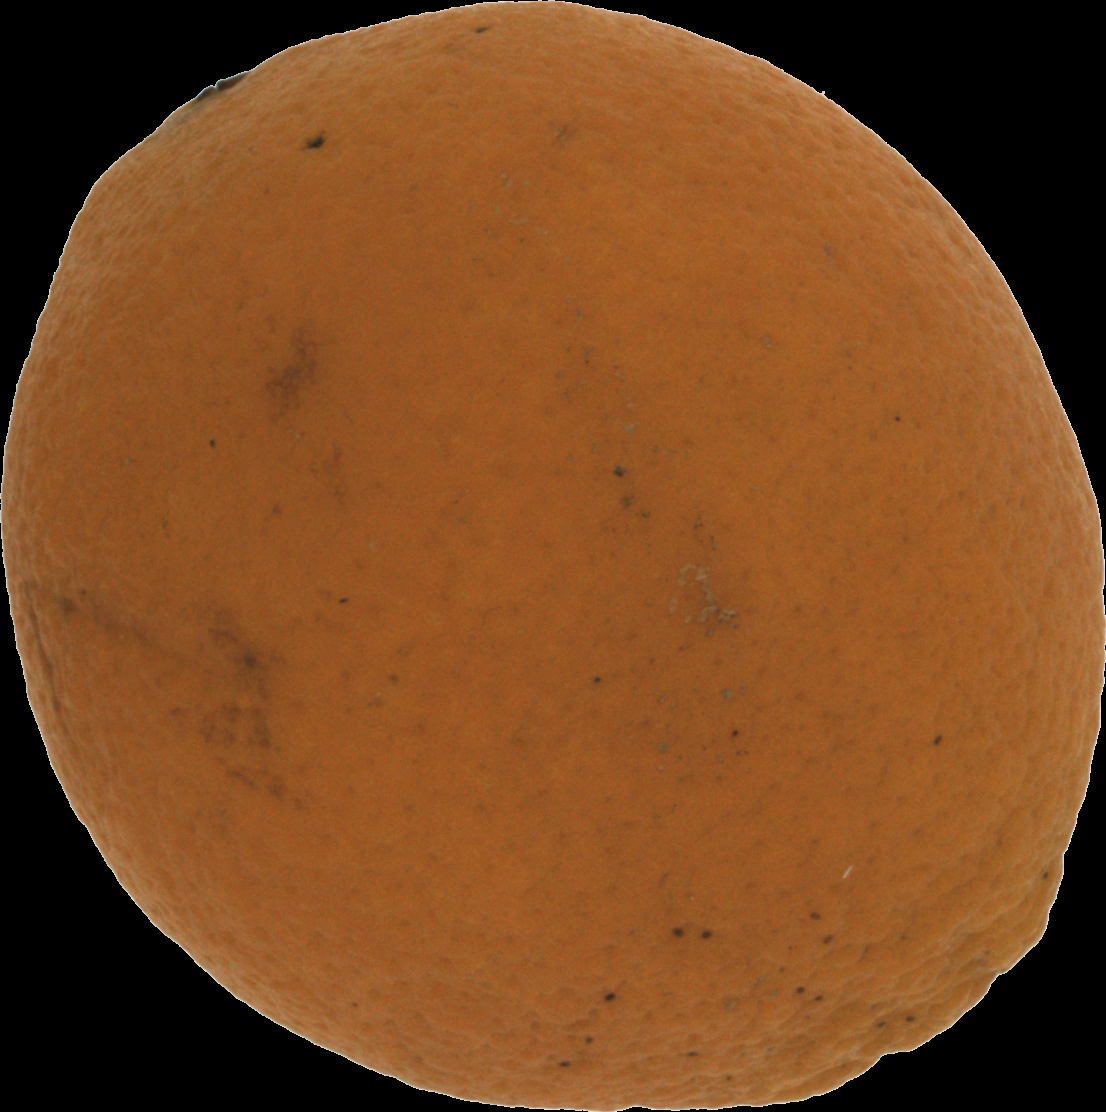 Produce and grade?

orange, bad
